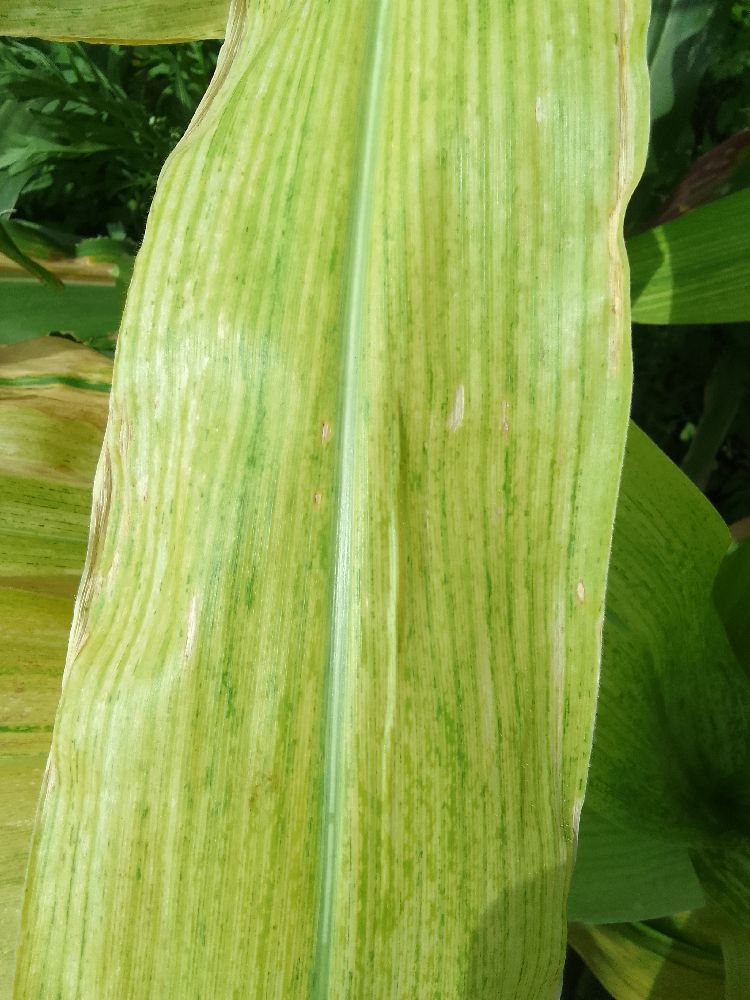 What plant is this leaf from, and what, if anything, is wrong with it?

maize, maize lethal necrosis
